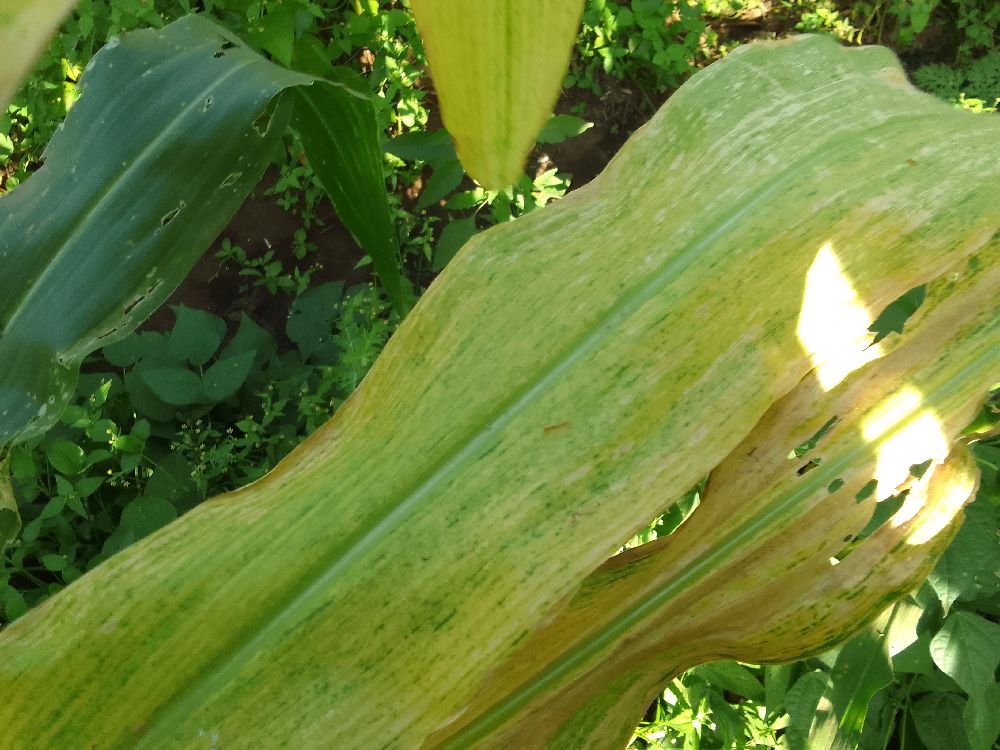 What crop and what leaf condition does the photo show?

maize, maize lethal necrosis
